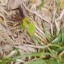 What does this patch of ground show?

grass
